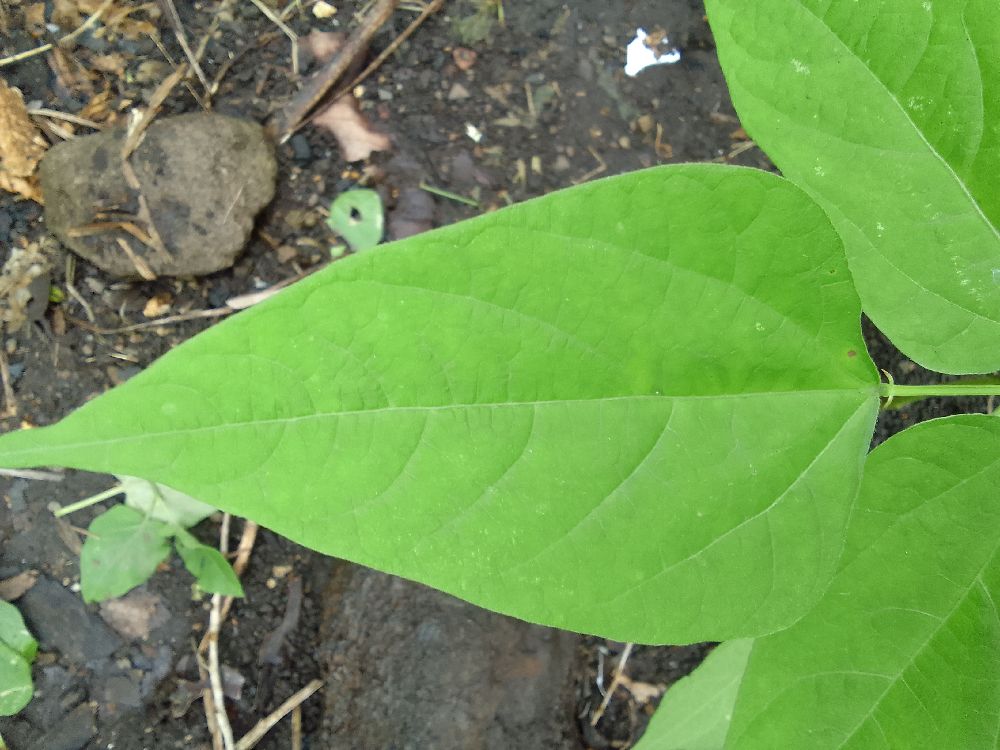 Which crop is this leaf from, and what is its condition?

common bean, healthy
